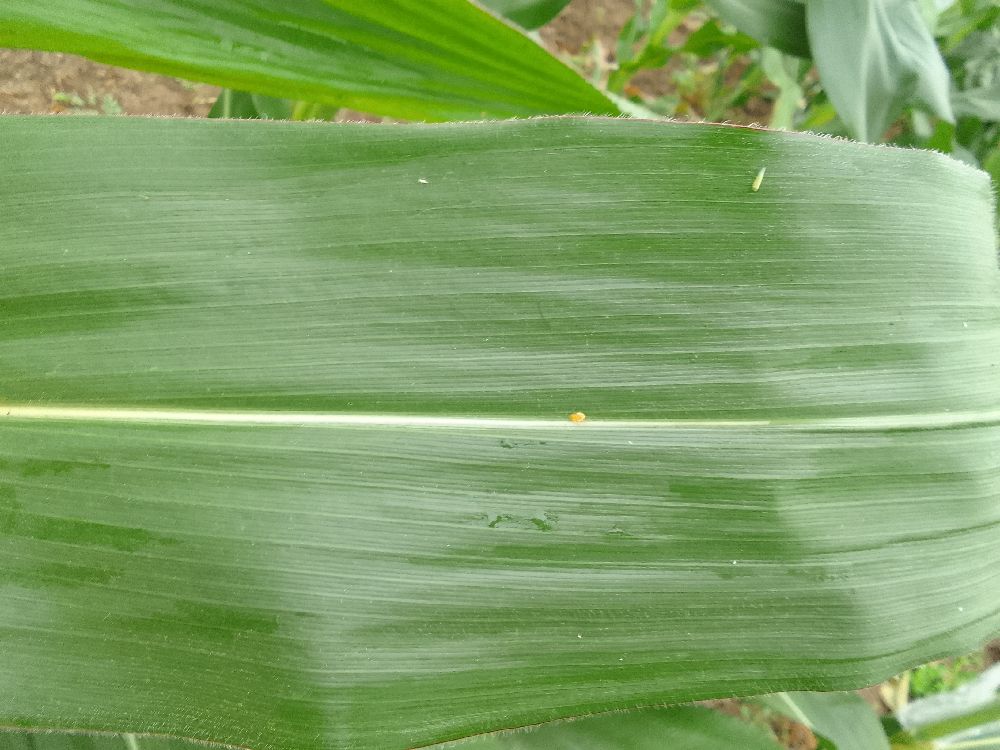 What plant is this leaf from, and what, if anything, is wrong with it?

maize, healthy
